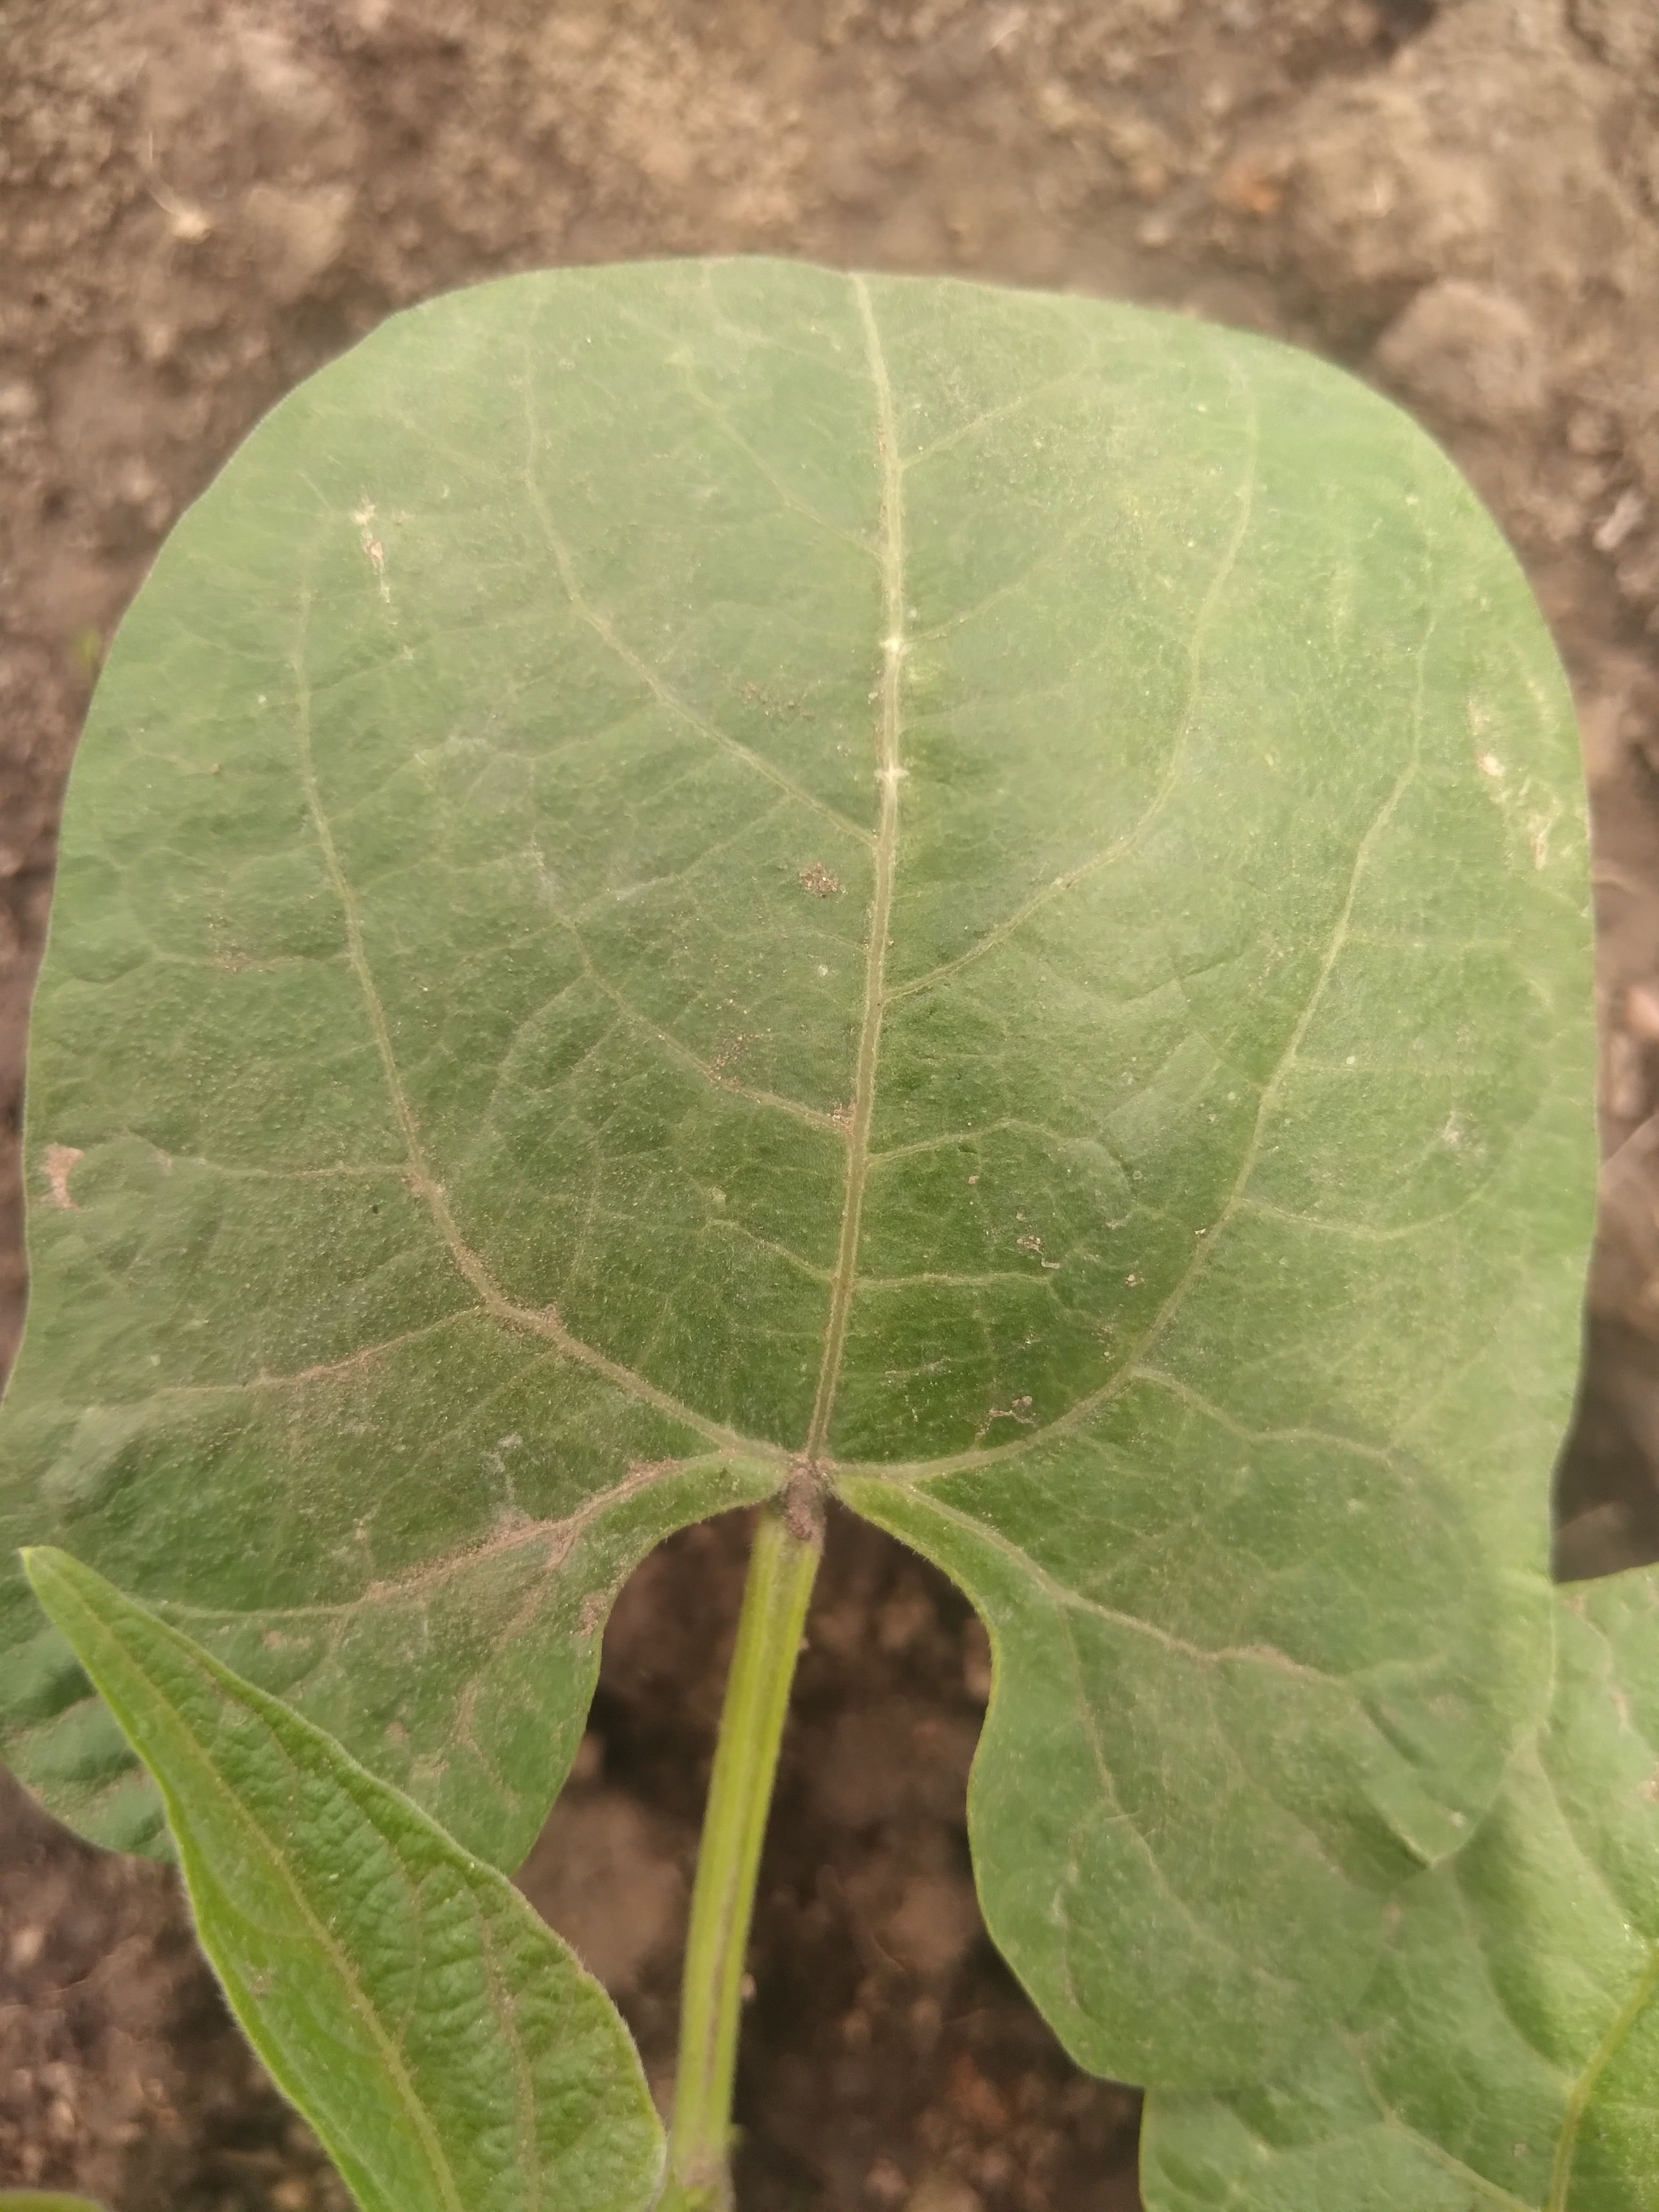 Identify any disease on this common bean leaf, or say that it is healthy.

healthy
